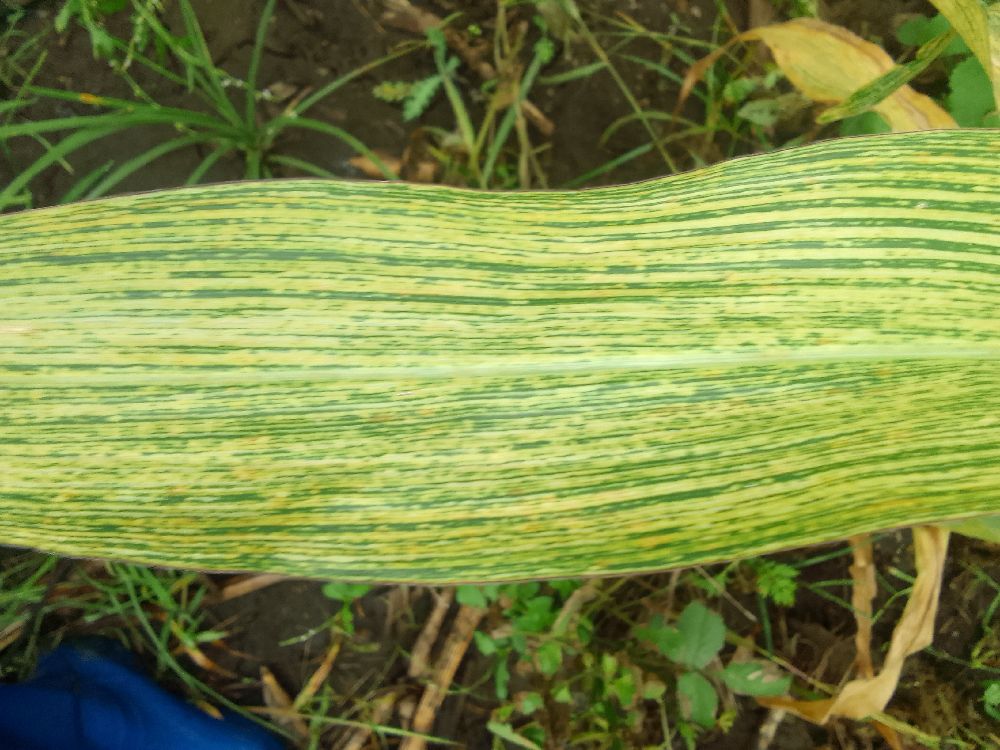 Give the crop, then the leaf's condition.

maize, maize streak virus
